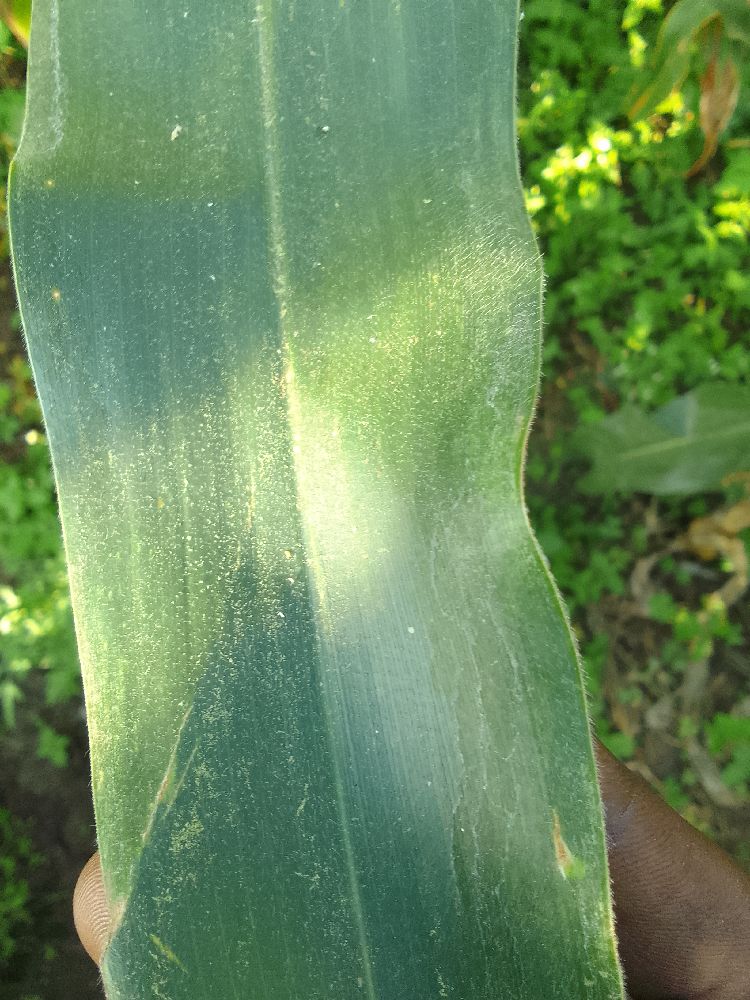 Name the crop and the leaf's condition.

maize, healthy
